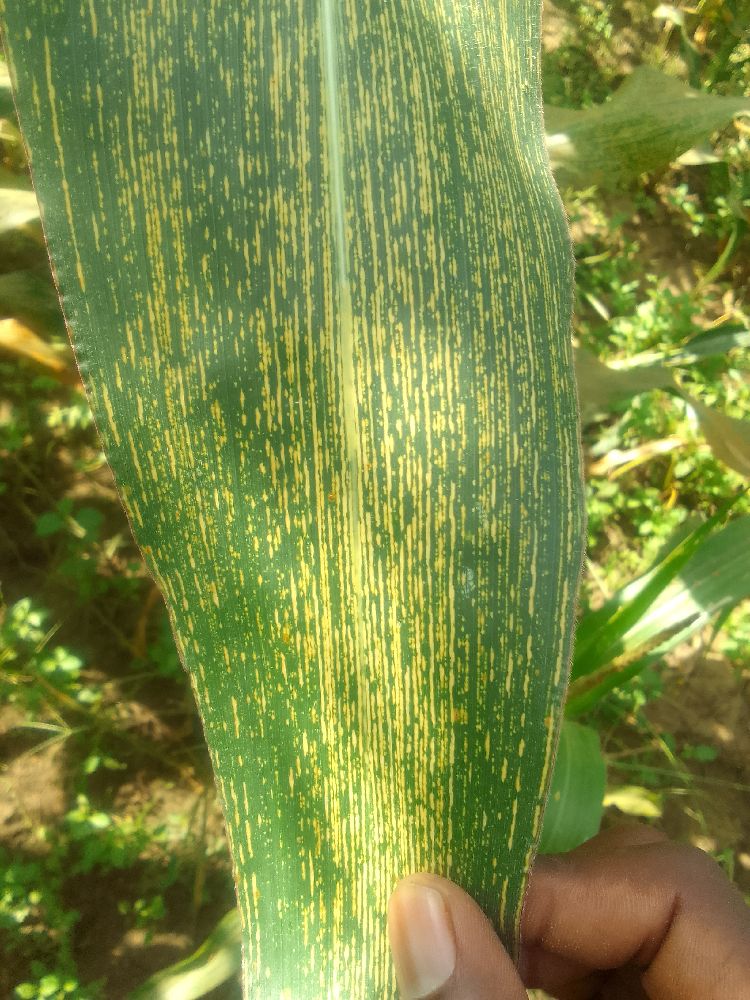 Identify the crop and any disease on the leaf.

maize, maize streak virus
